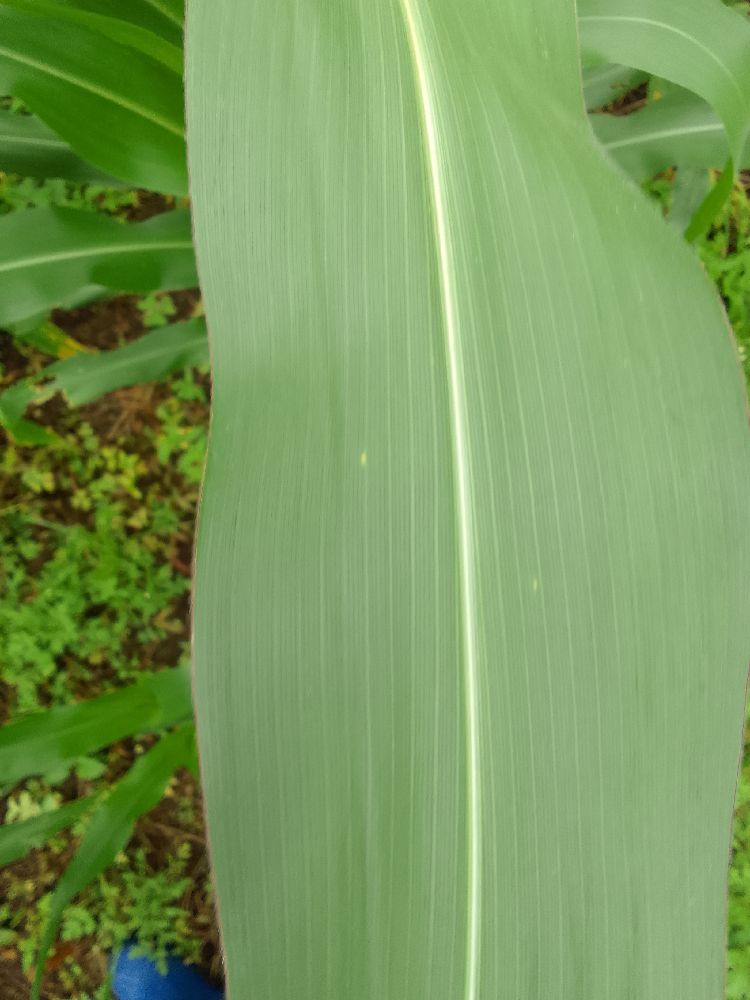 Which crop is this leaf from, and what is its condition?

maize, healthy
